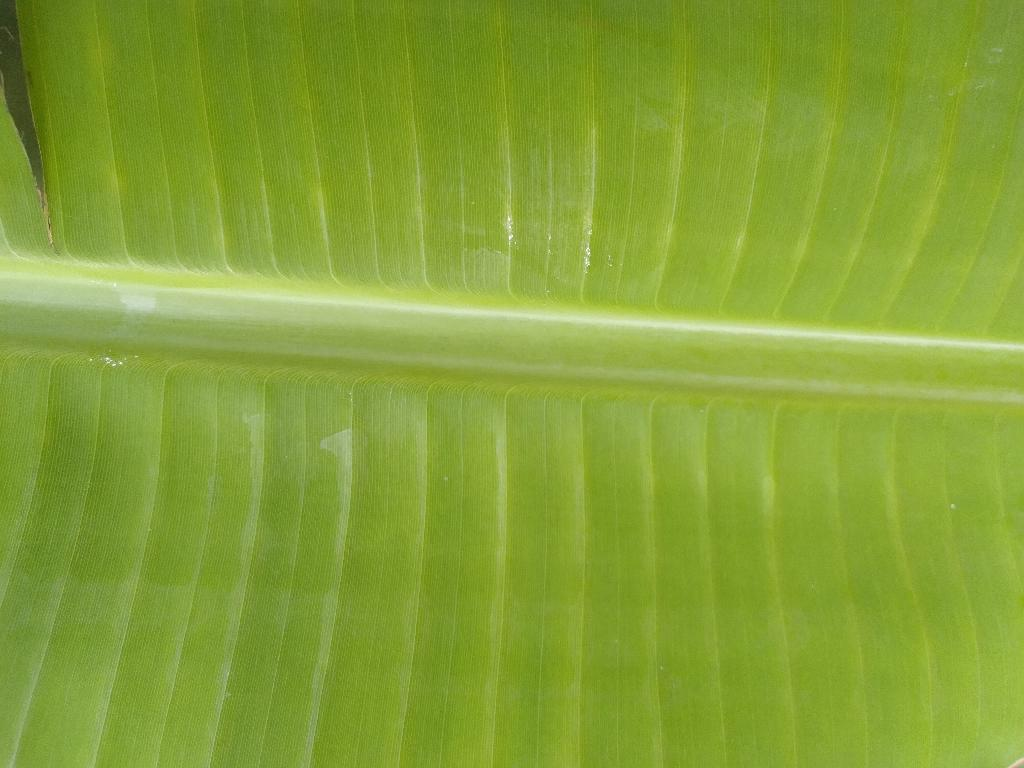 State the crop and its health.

banana, healthy
